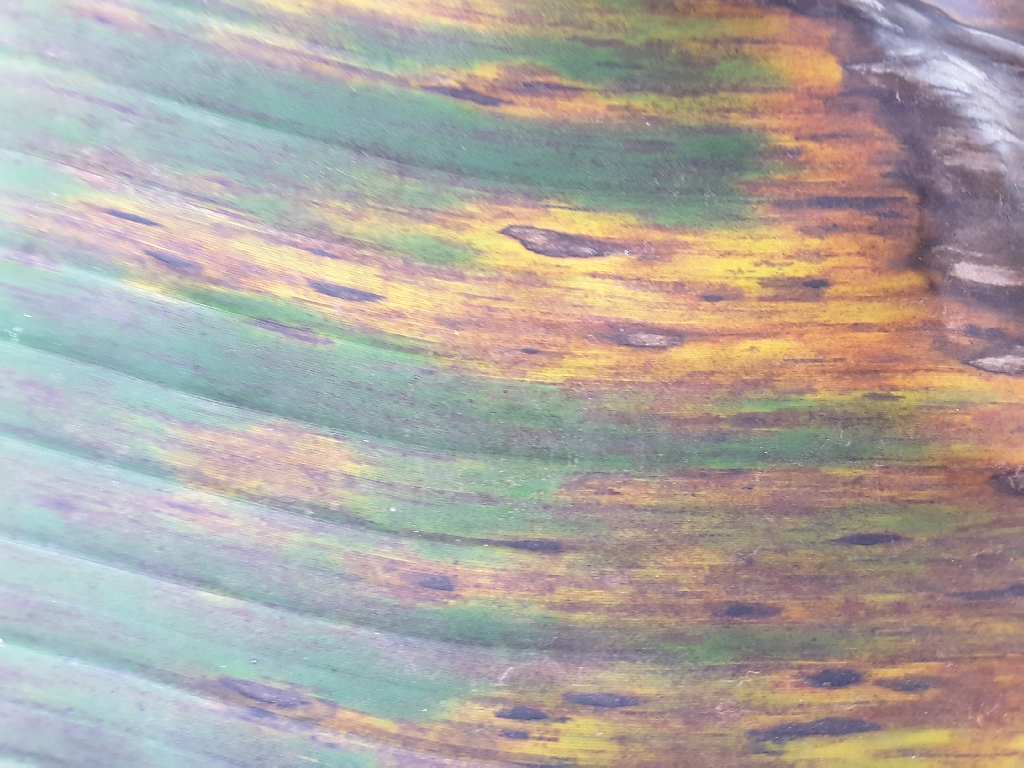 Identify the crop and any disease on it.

banana, black sigatoka
